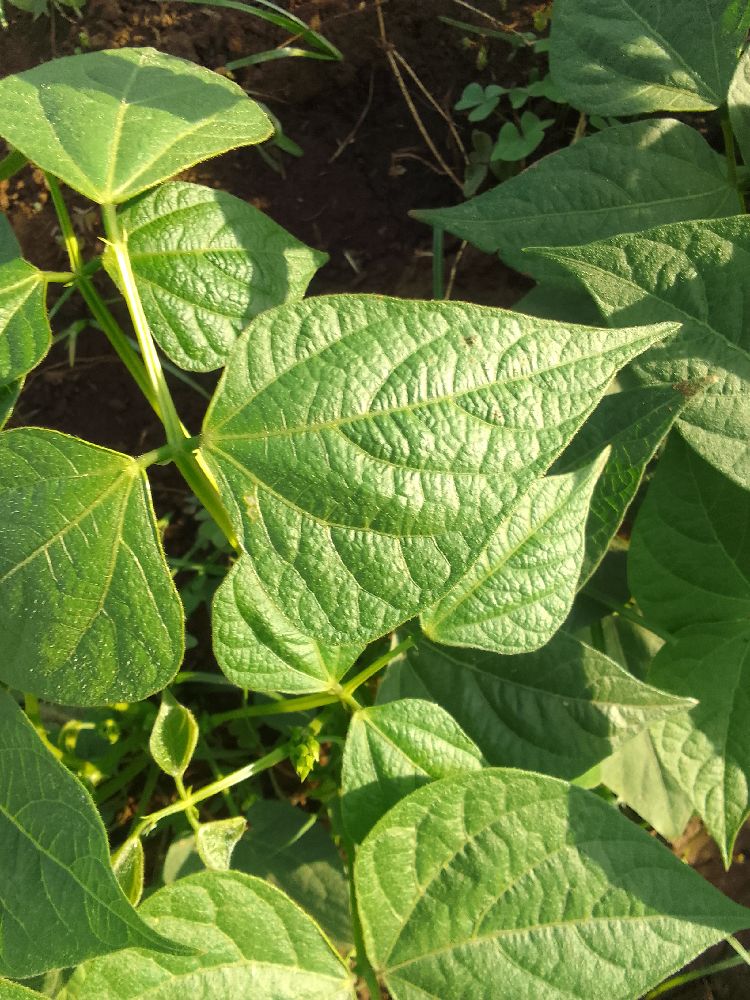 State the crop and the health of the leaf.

common bean, healthy
